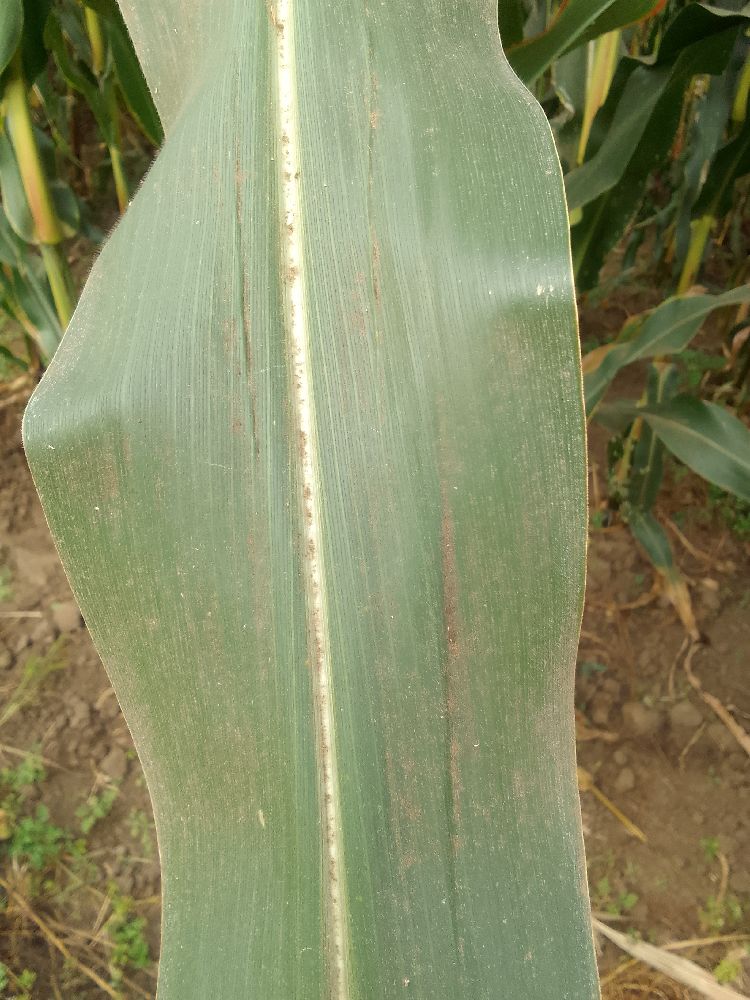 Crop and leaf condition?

maize, healthy
